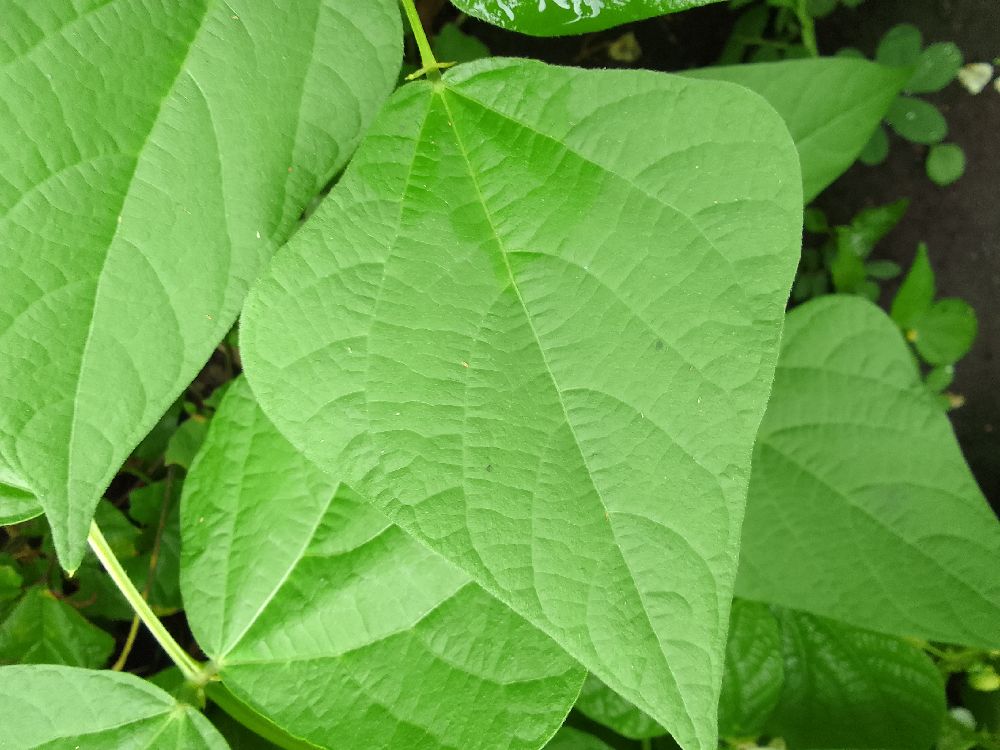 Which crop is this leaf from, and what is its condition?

common bean, healthy
